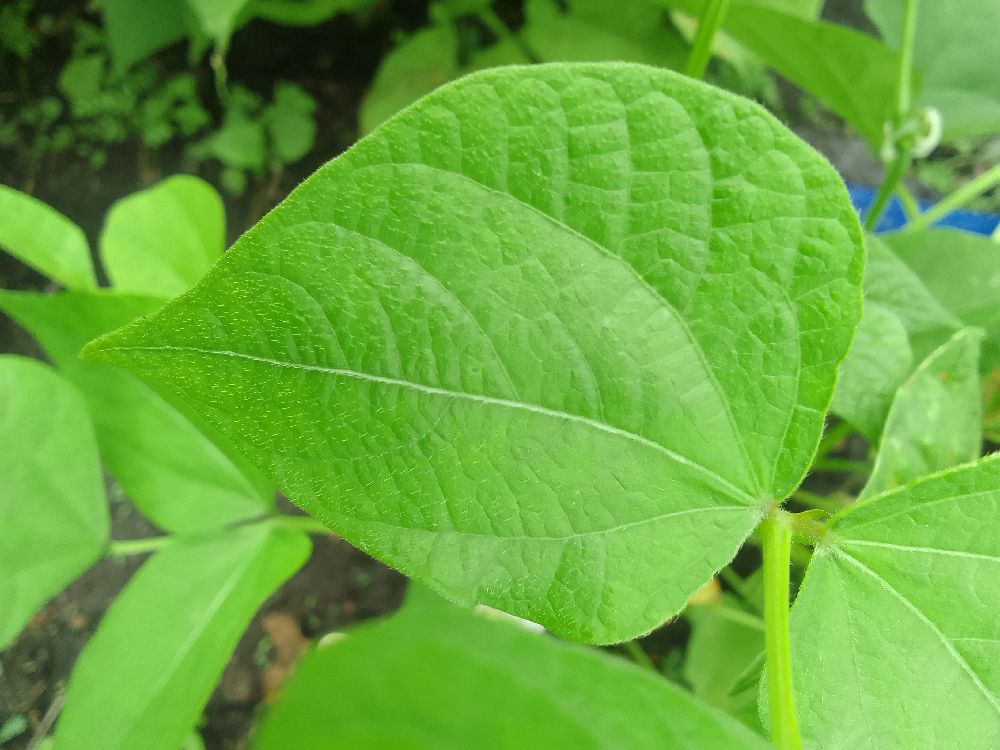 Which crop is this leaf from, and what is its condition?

common bean, healthy
